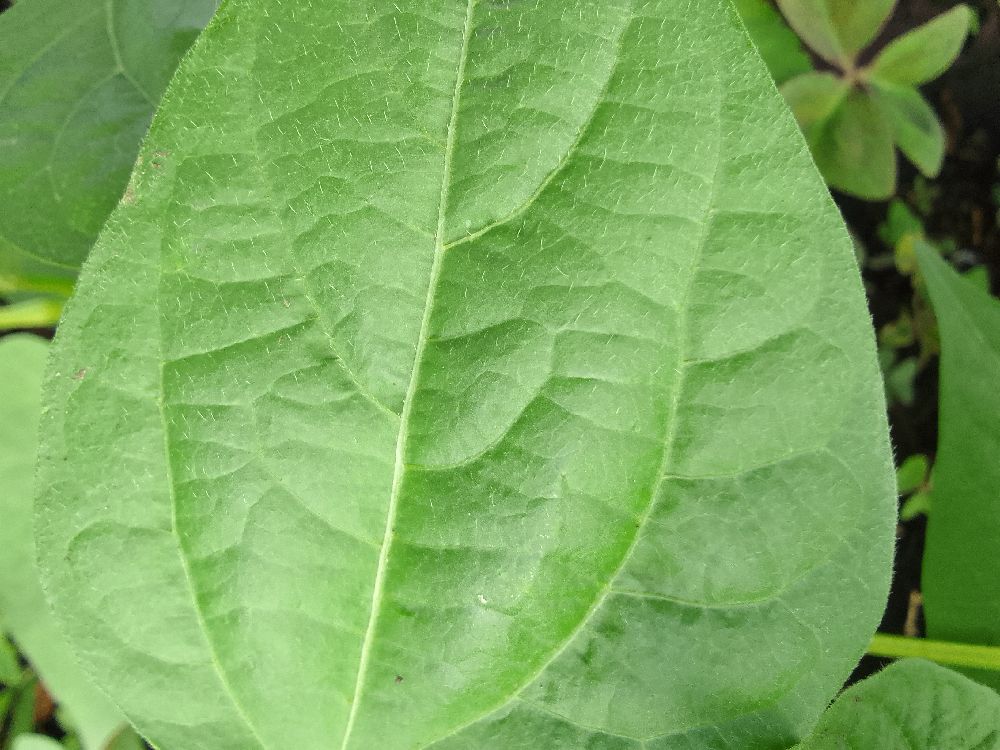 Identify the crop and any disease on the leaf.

common bean, healthy
